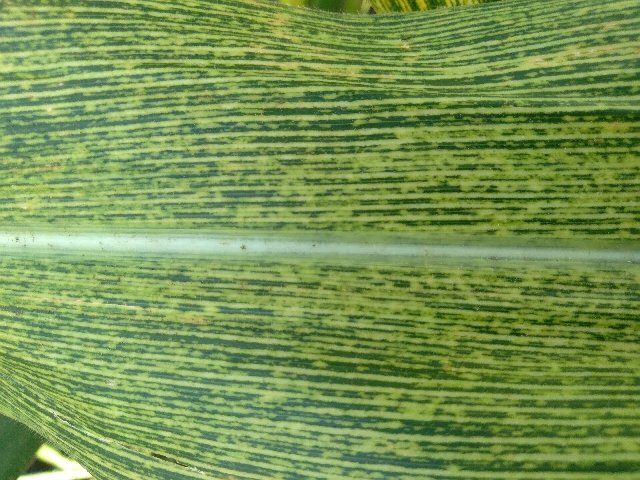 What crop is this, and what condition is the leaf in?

maize, maize streak virus
